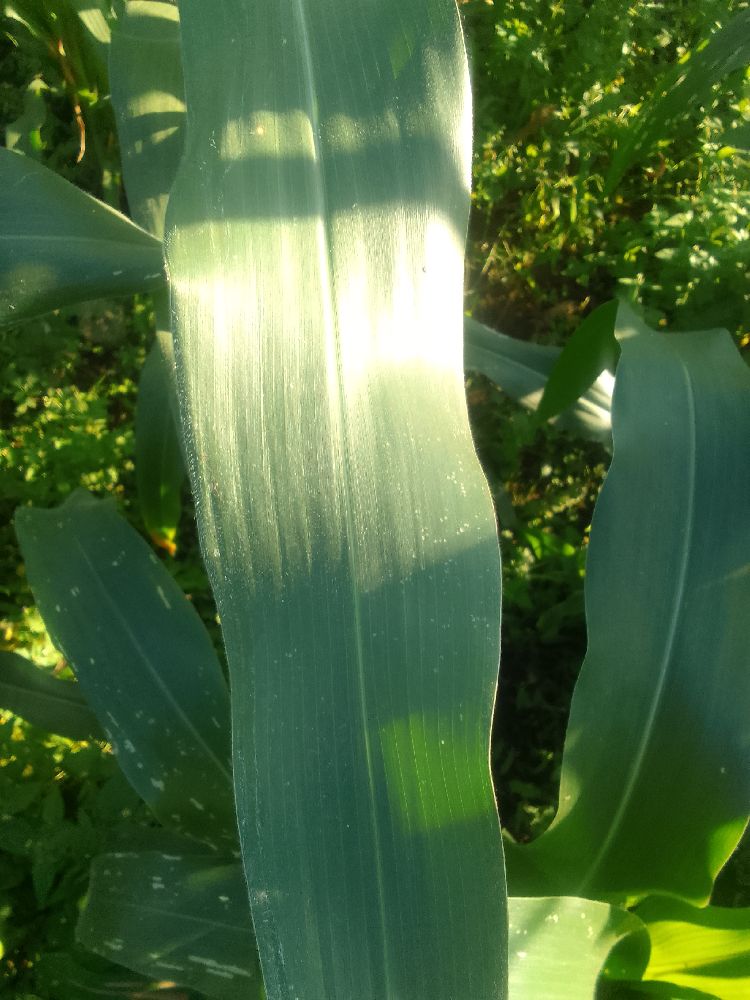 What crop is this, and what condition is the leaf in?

maize, healthy
